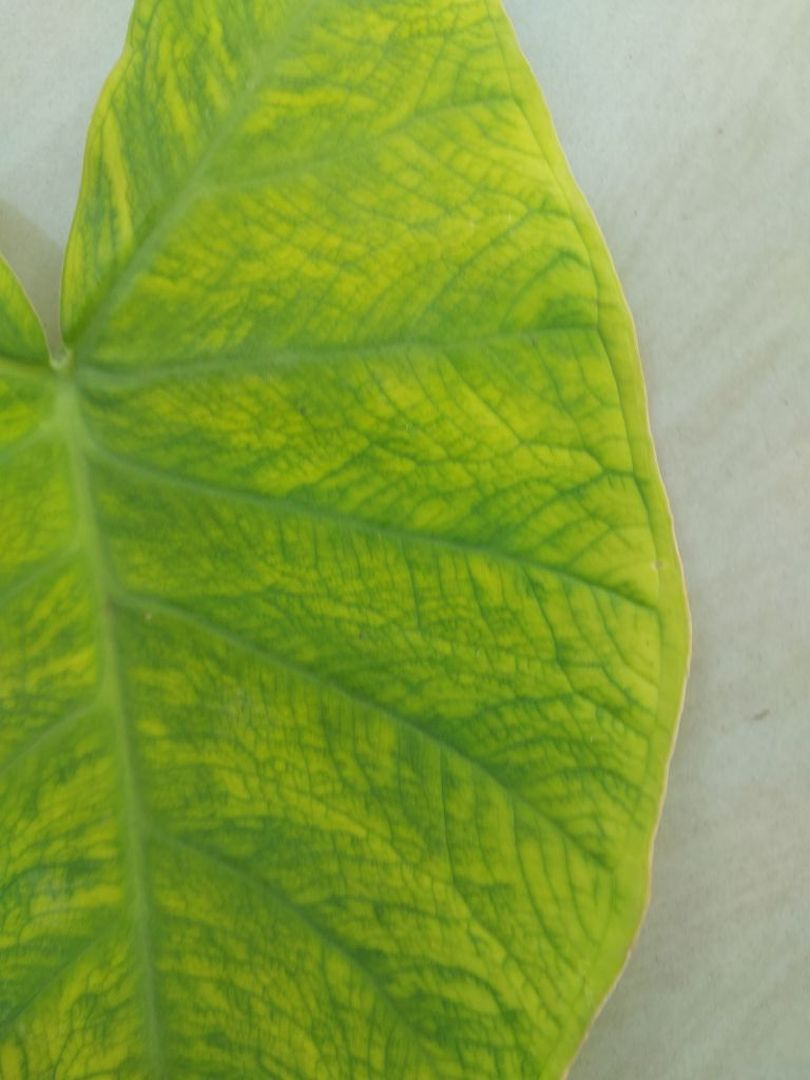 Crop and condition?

taro, mosaic
